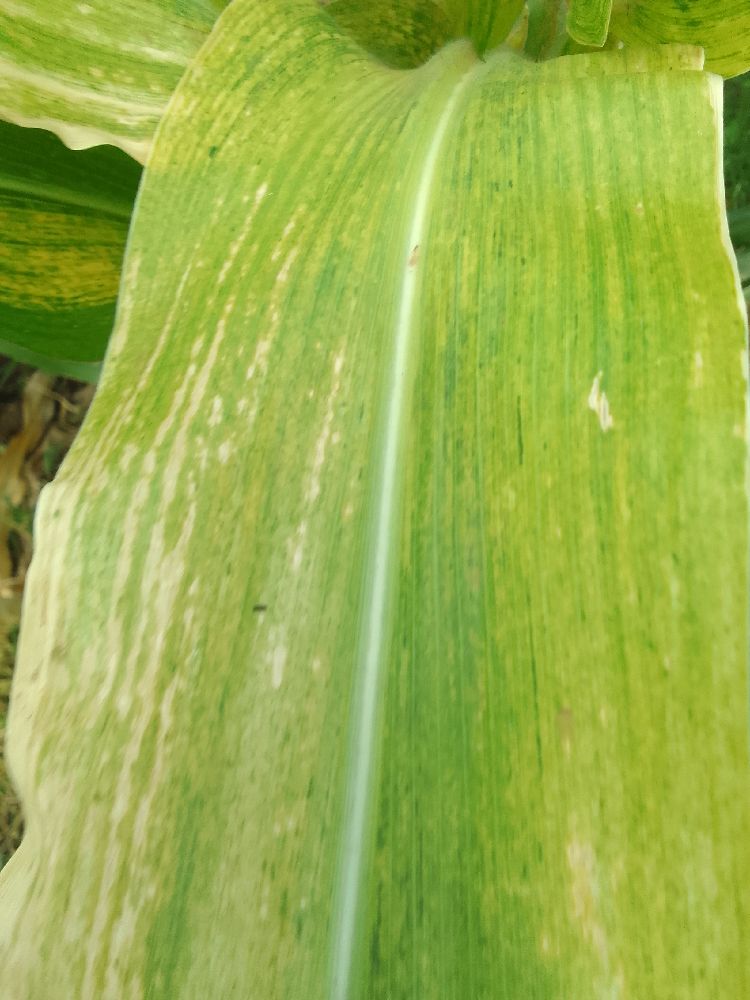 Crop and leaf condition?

maize, maize lethal necrosis
